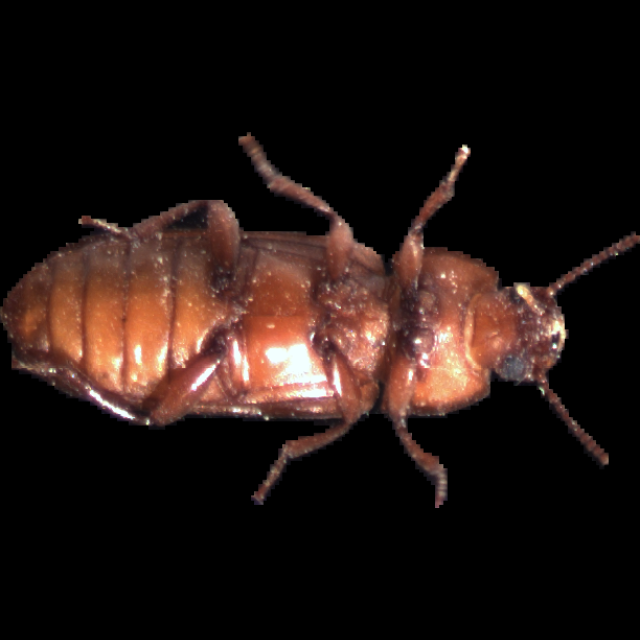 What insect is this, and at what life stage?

mealworm beetle
